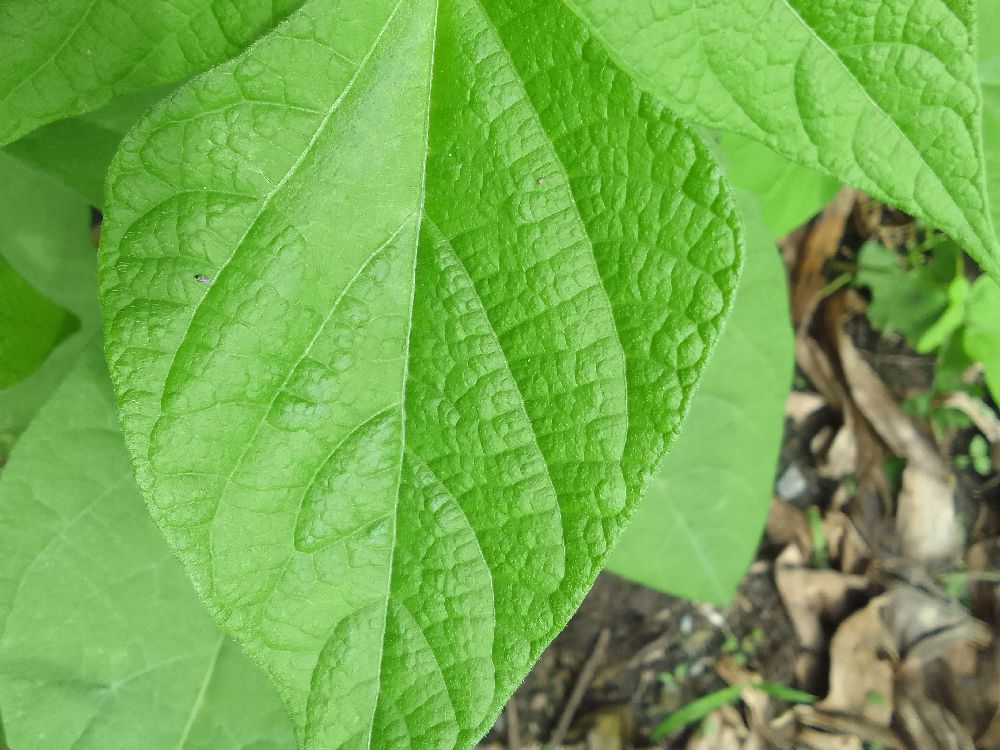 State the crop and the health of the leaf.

common bean, healthy
